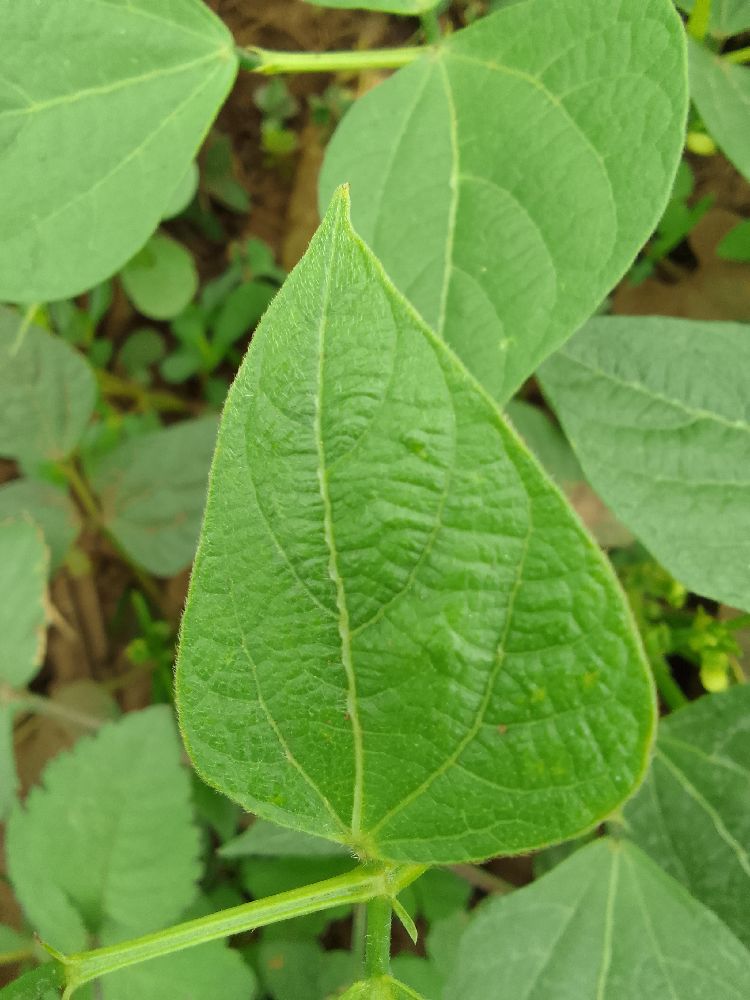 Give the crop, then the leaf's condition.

common bean, healthy
